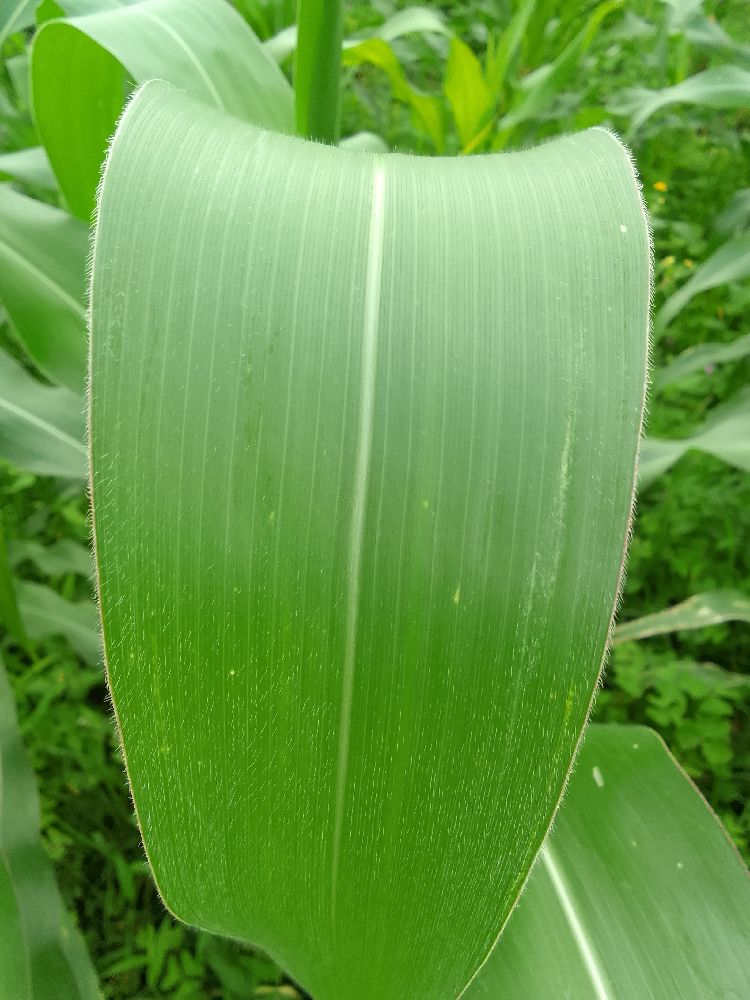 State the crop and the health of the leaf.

maize, healthy
